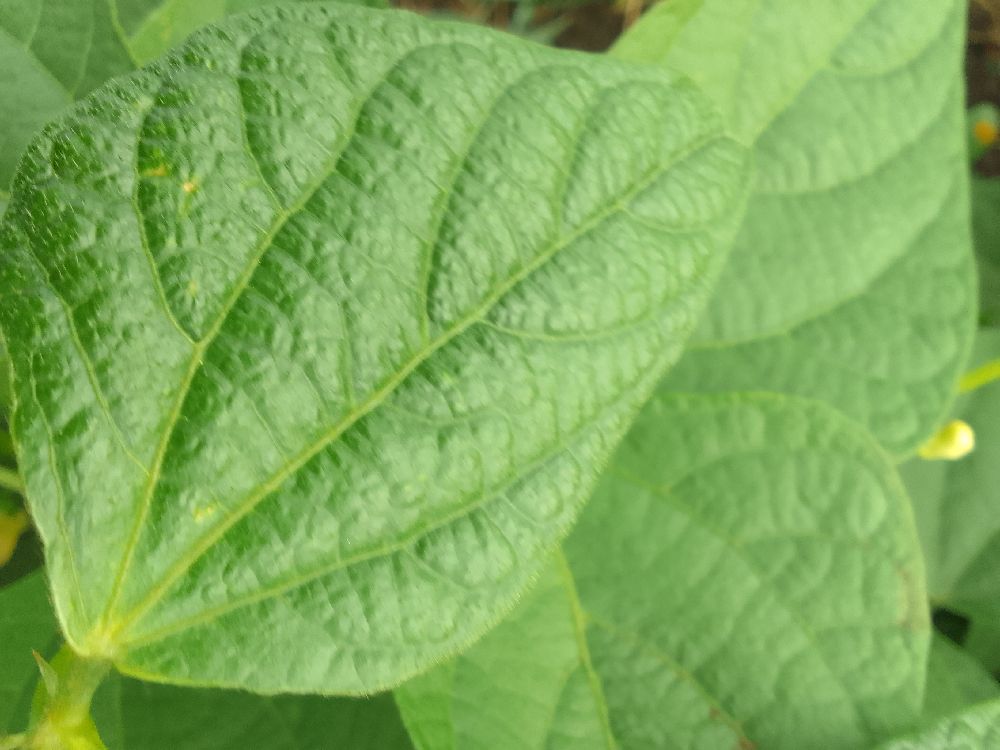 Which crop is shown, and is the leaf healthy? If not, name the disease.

common bean, healthy
